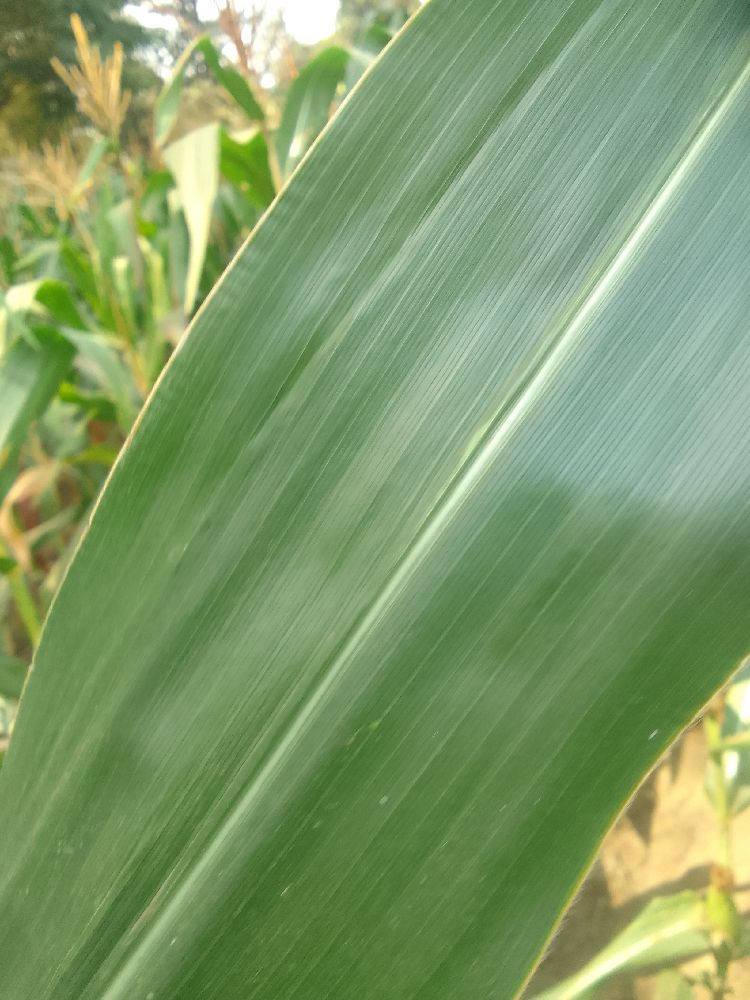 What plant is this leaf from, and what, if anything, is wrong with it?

maize, healthy
